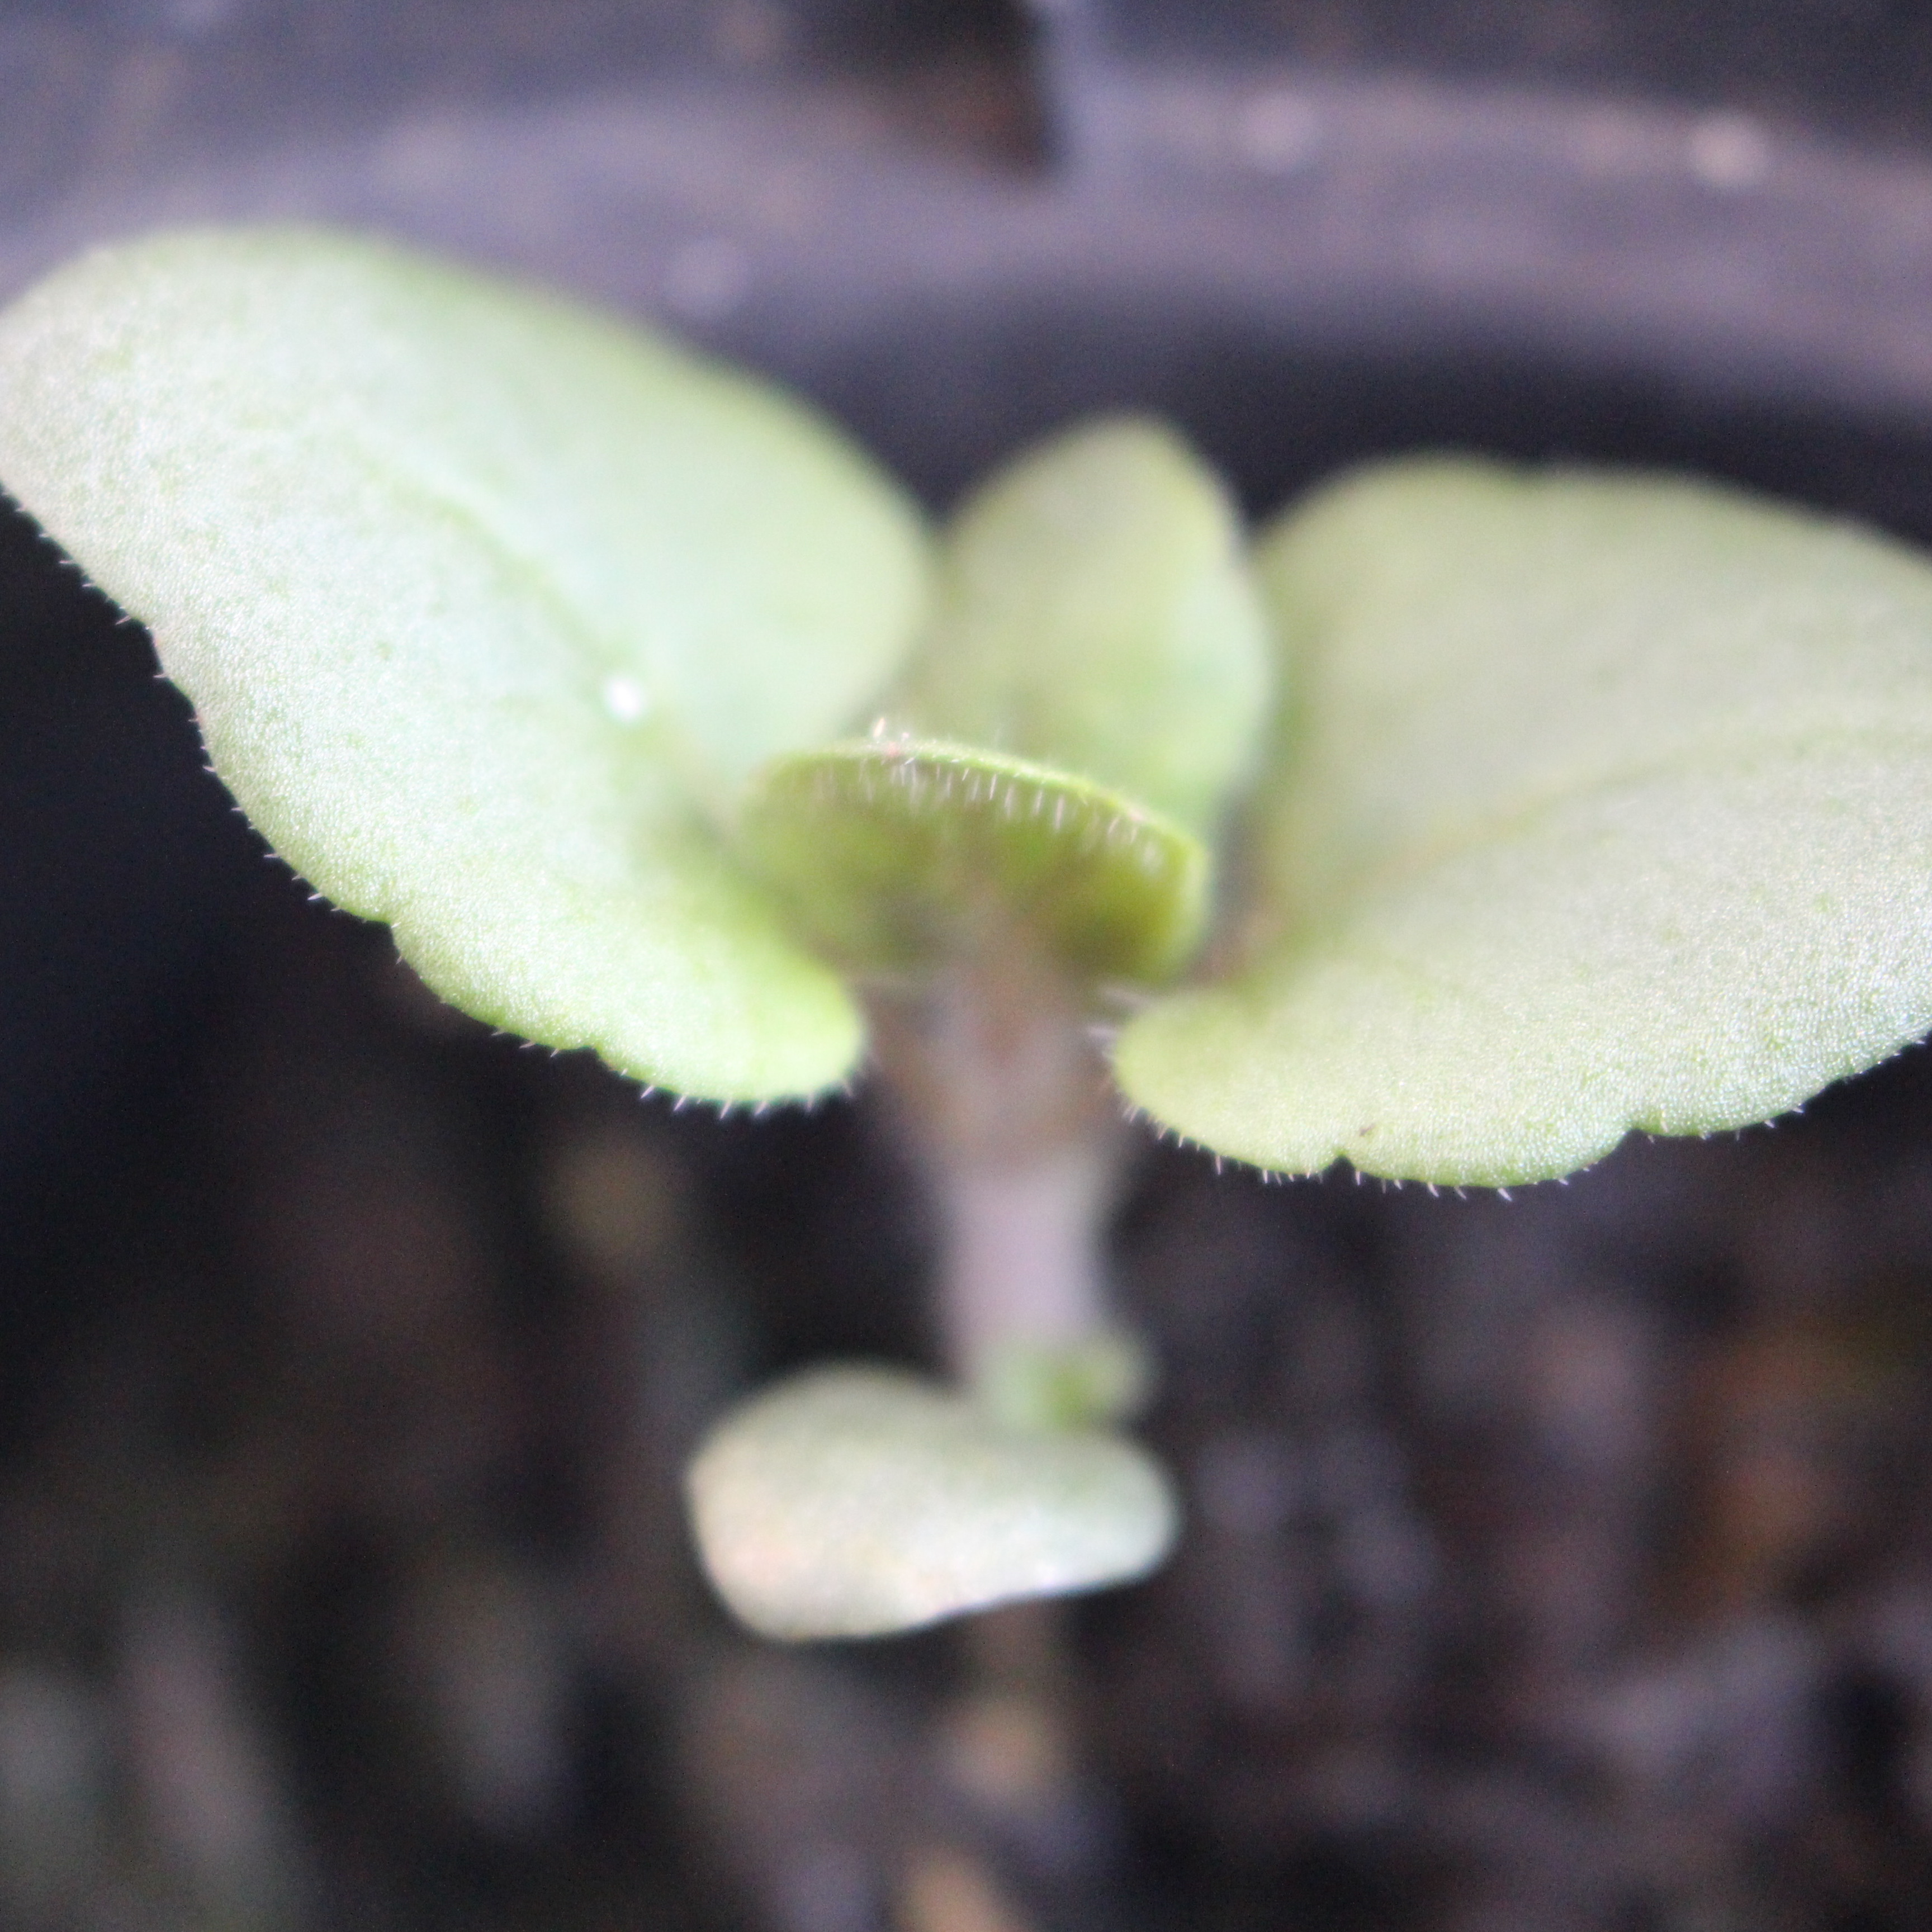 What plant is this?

Veronica persica
